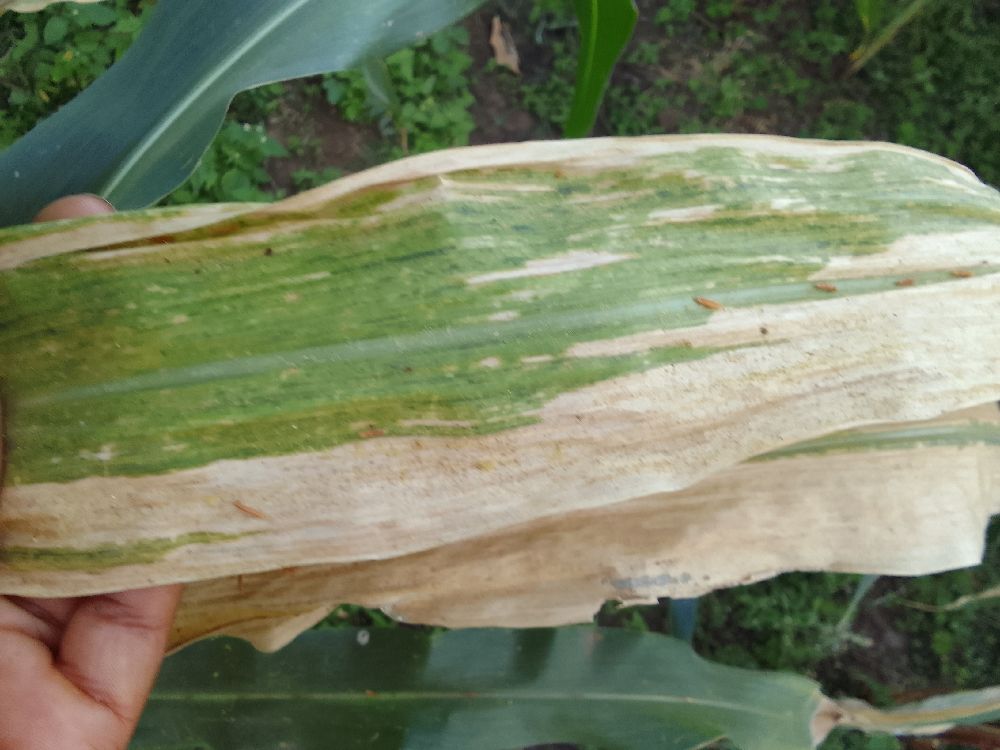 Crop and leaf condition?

maize, maize lethal necrosis
